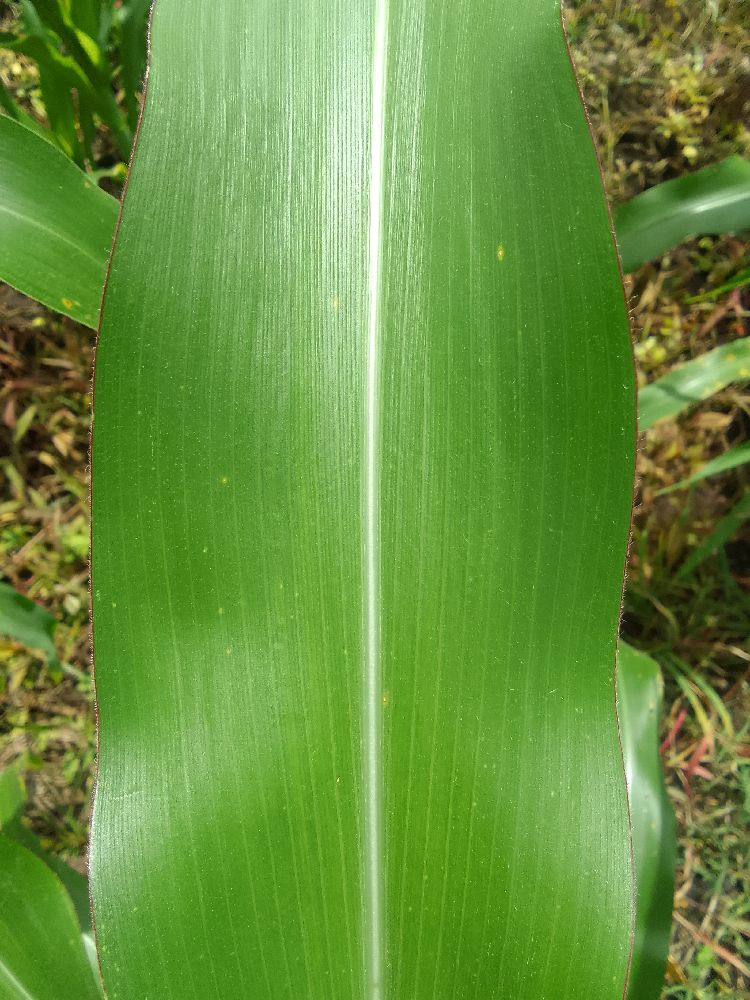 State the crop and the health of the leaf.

maize, healthy
